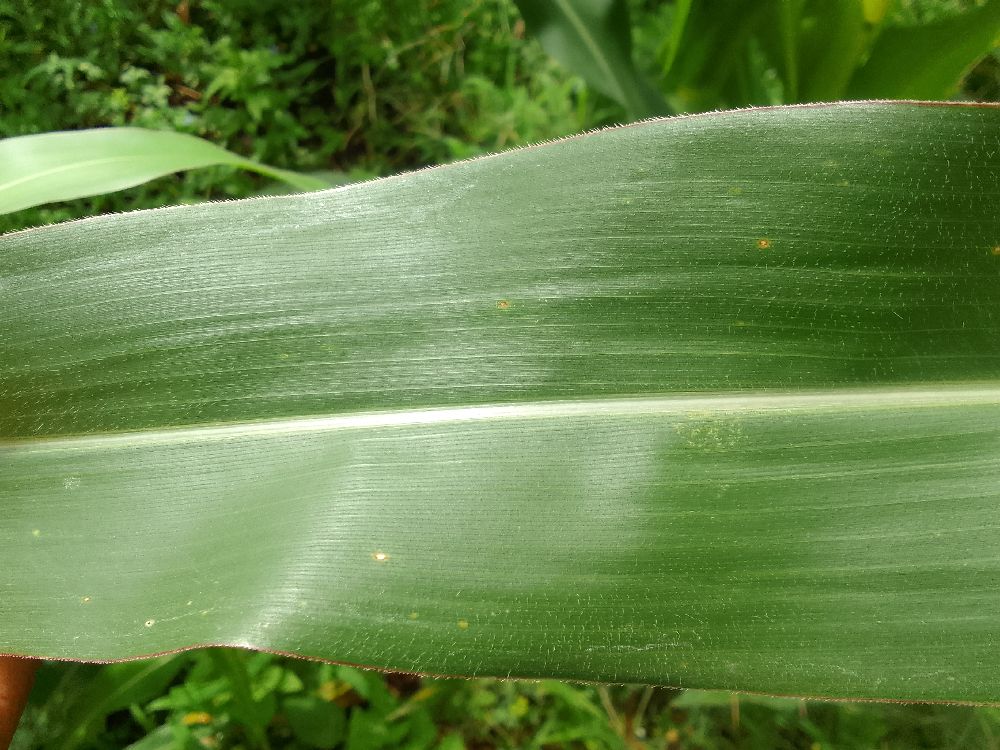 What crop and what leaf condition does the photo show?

maize, healthy
